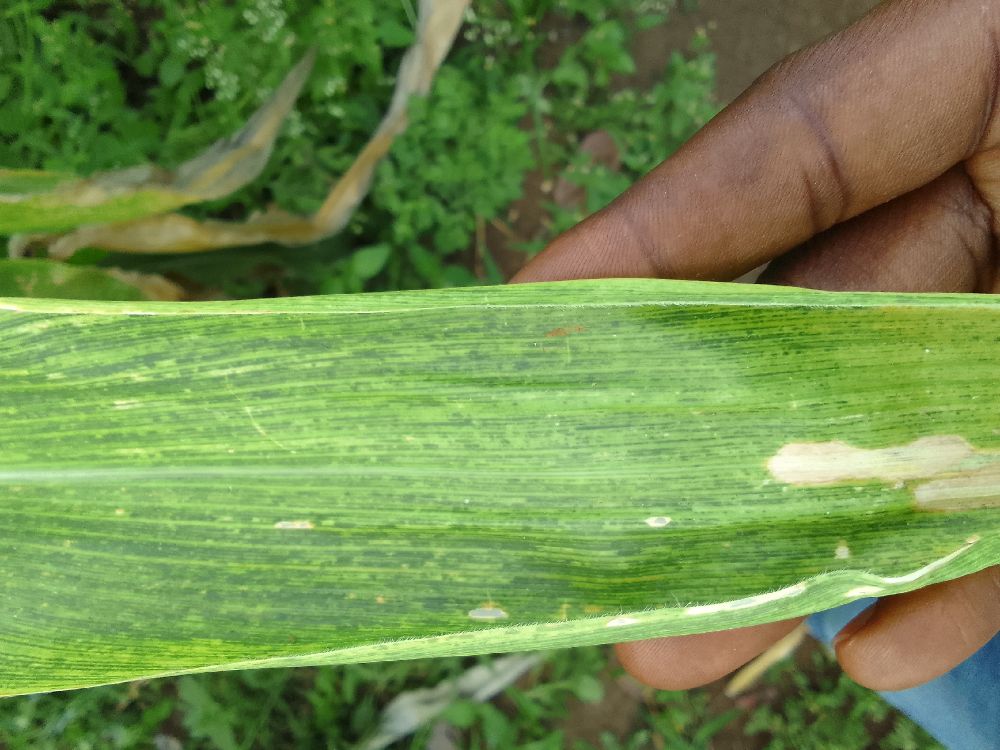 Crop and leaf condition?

maize, maize lethal necrosis
